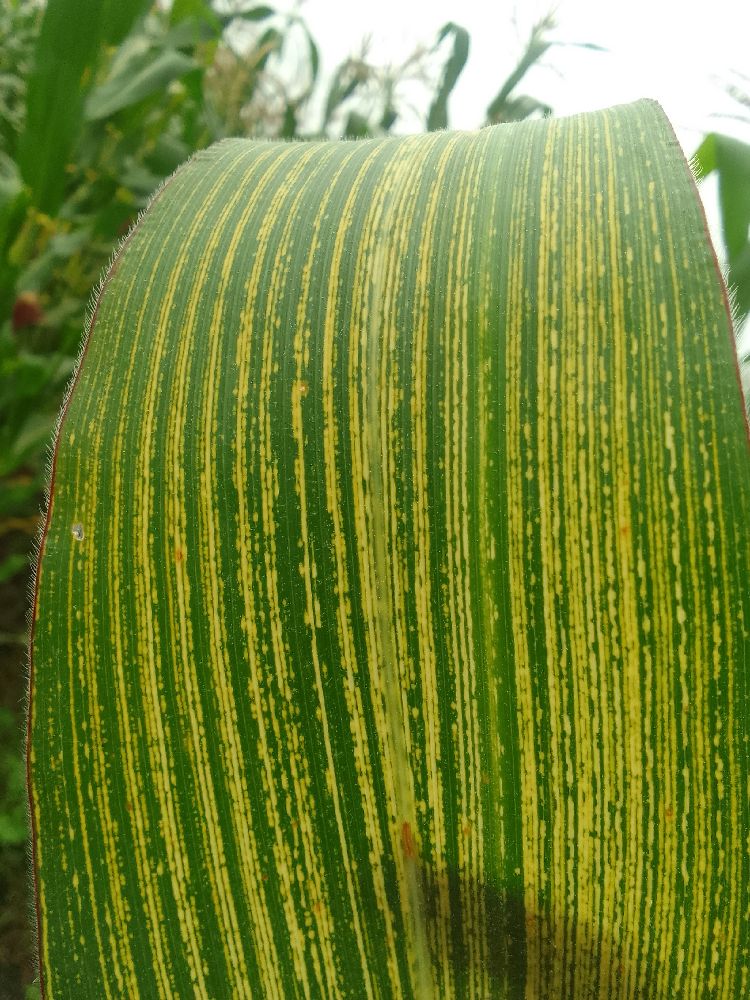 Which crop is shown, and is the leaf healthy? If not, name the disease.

maize, maize streak virus
